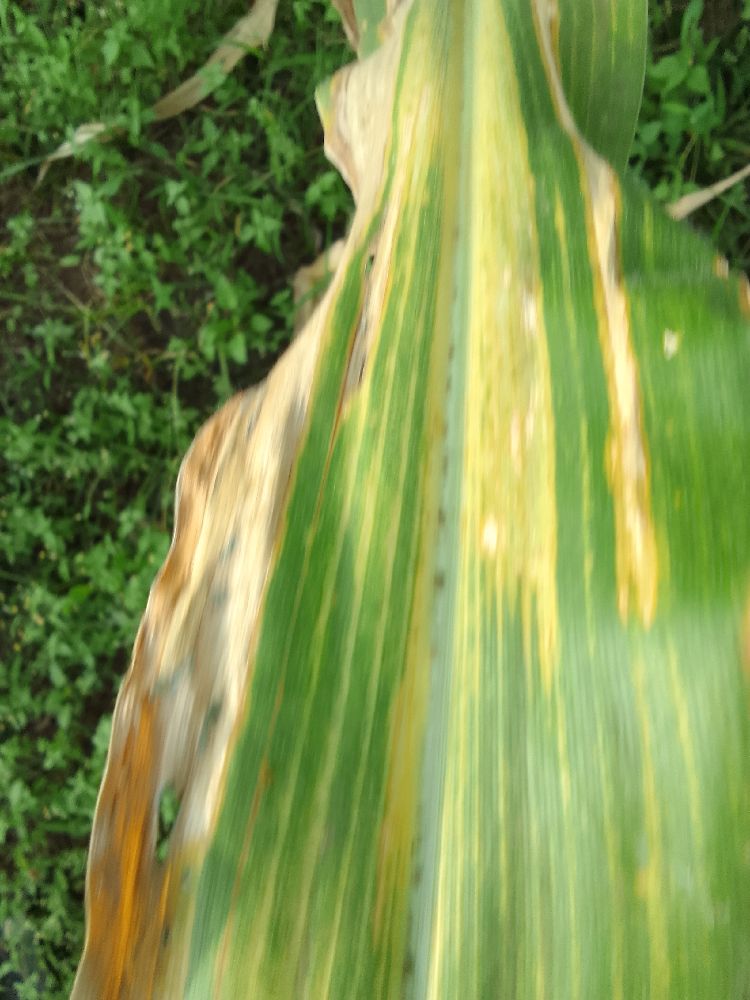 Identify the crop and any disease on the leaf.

maize, maize lethal necrosis
